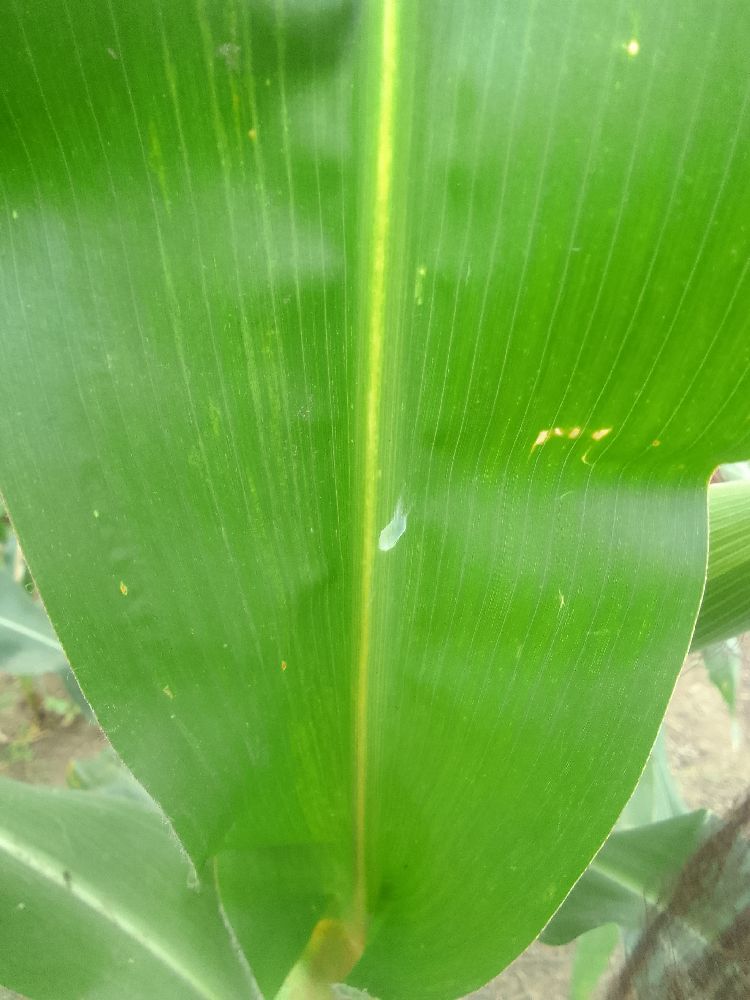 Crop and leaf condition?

maize, healthy
